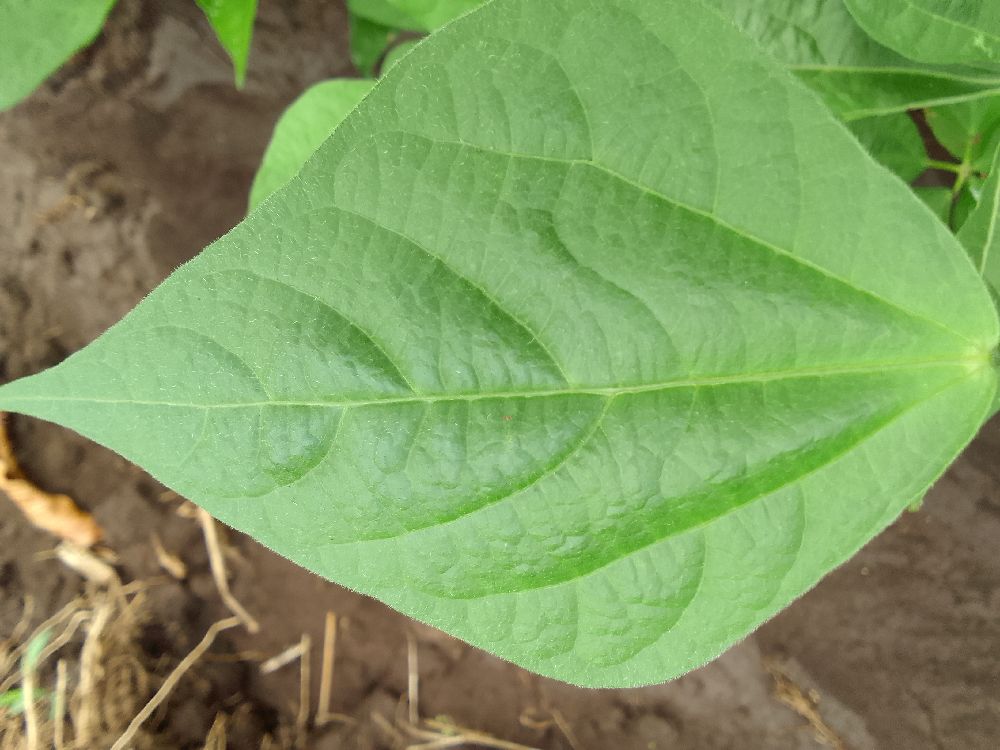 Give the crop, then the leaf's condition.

common bean, healthy
